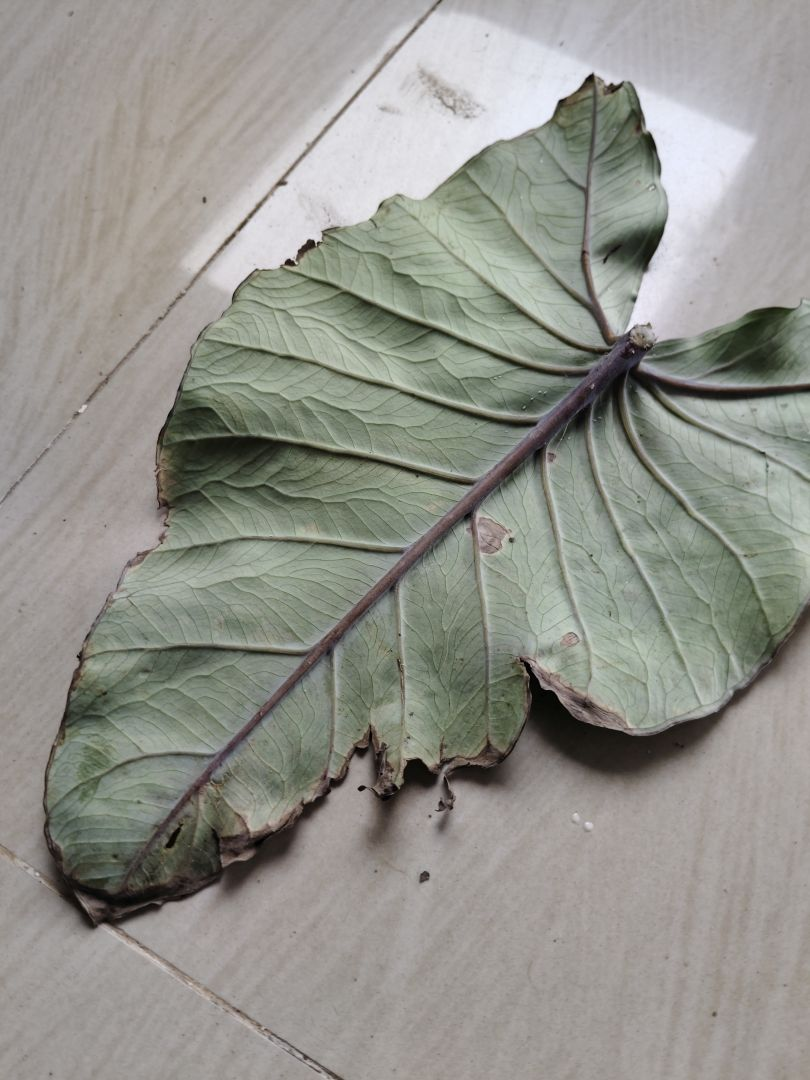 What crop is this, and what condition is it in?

taro, leaf blight
